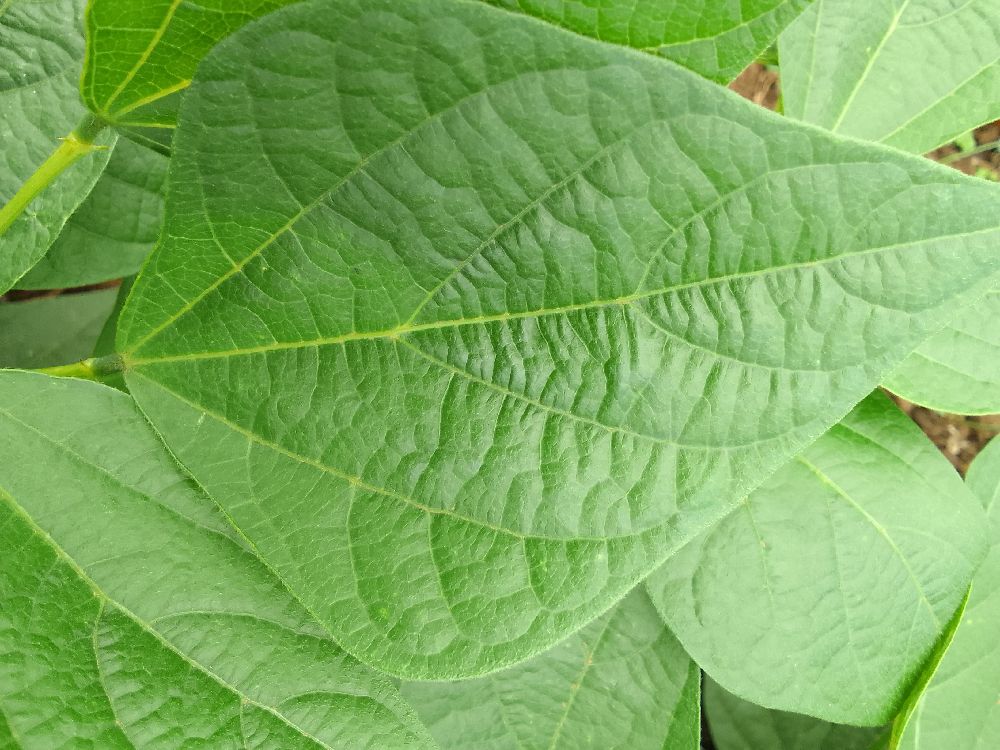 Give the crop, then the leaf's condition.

common bean, healthy
